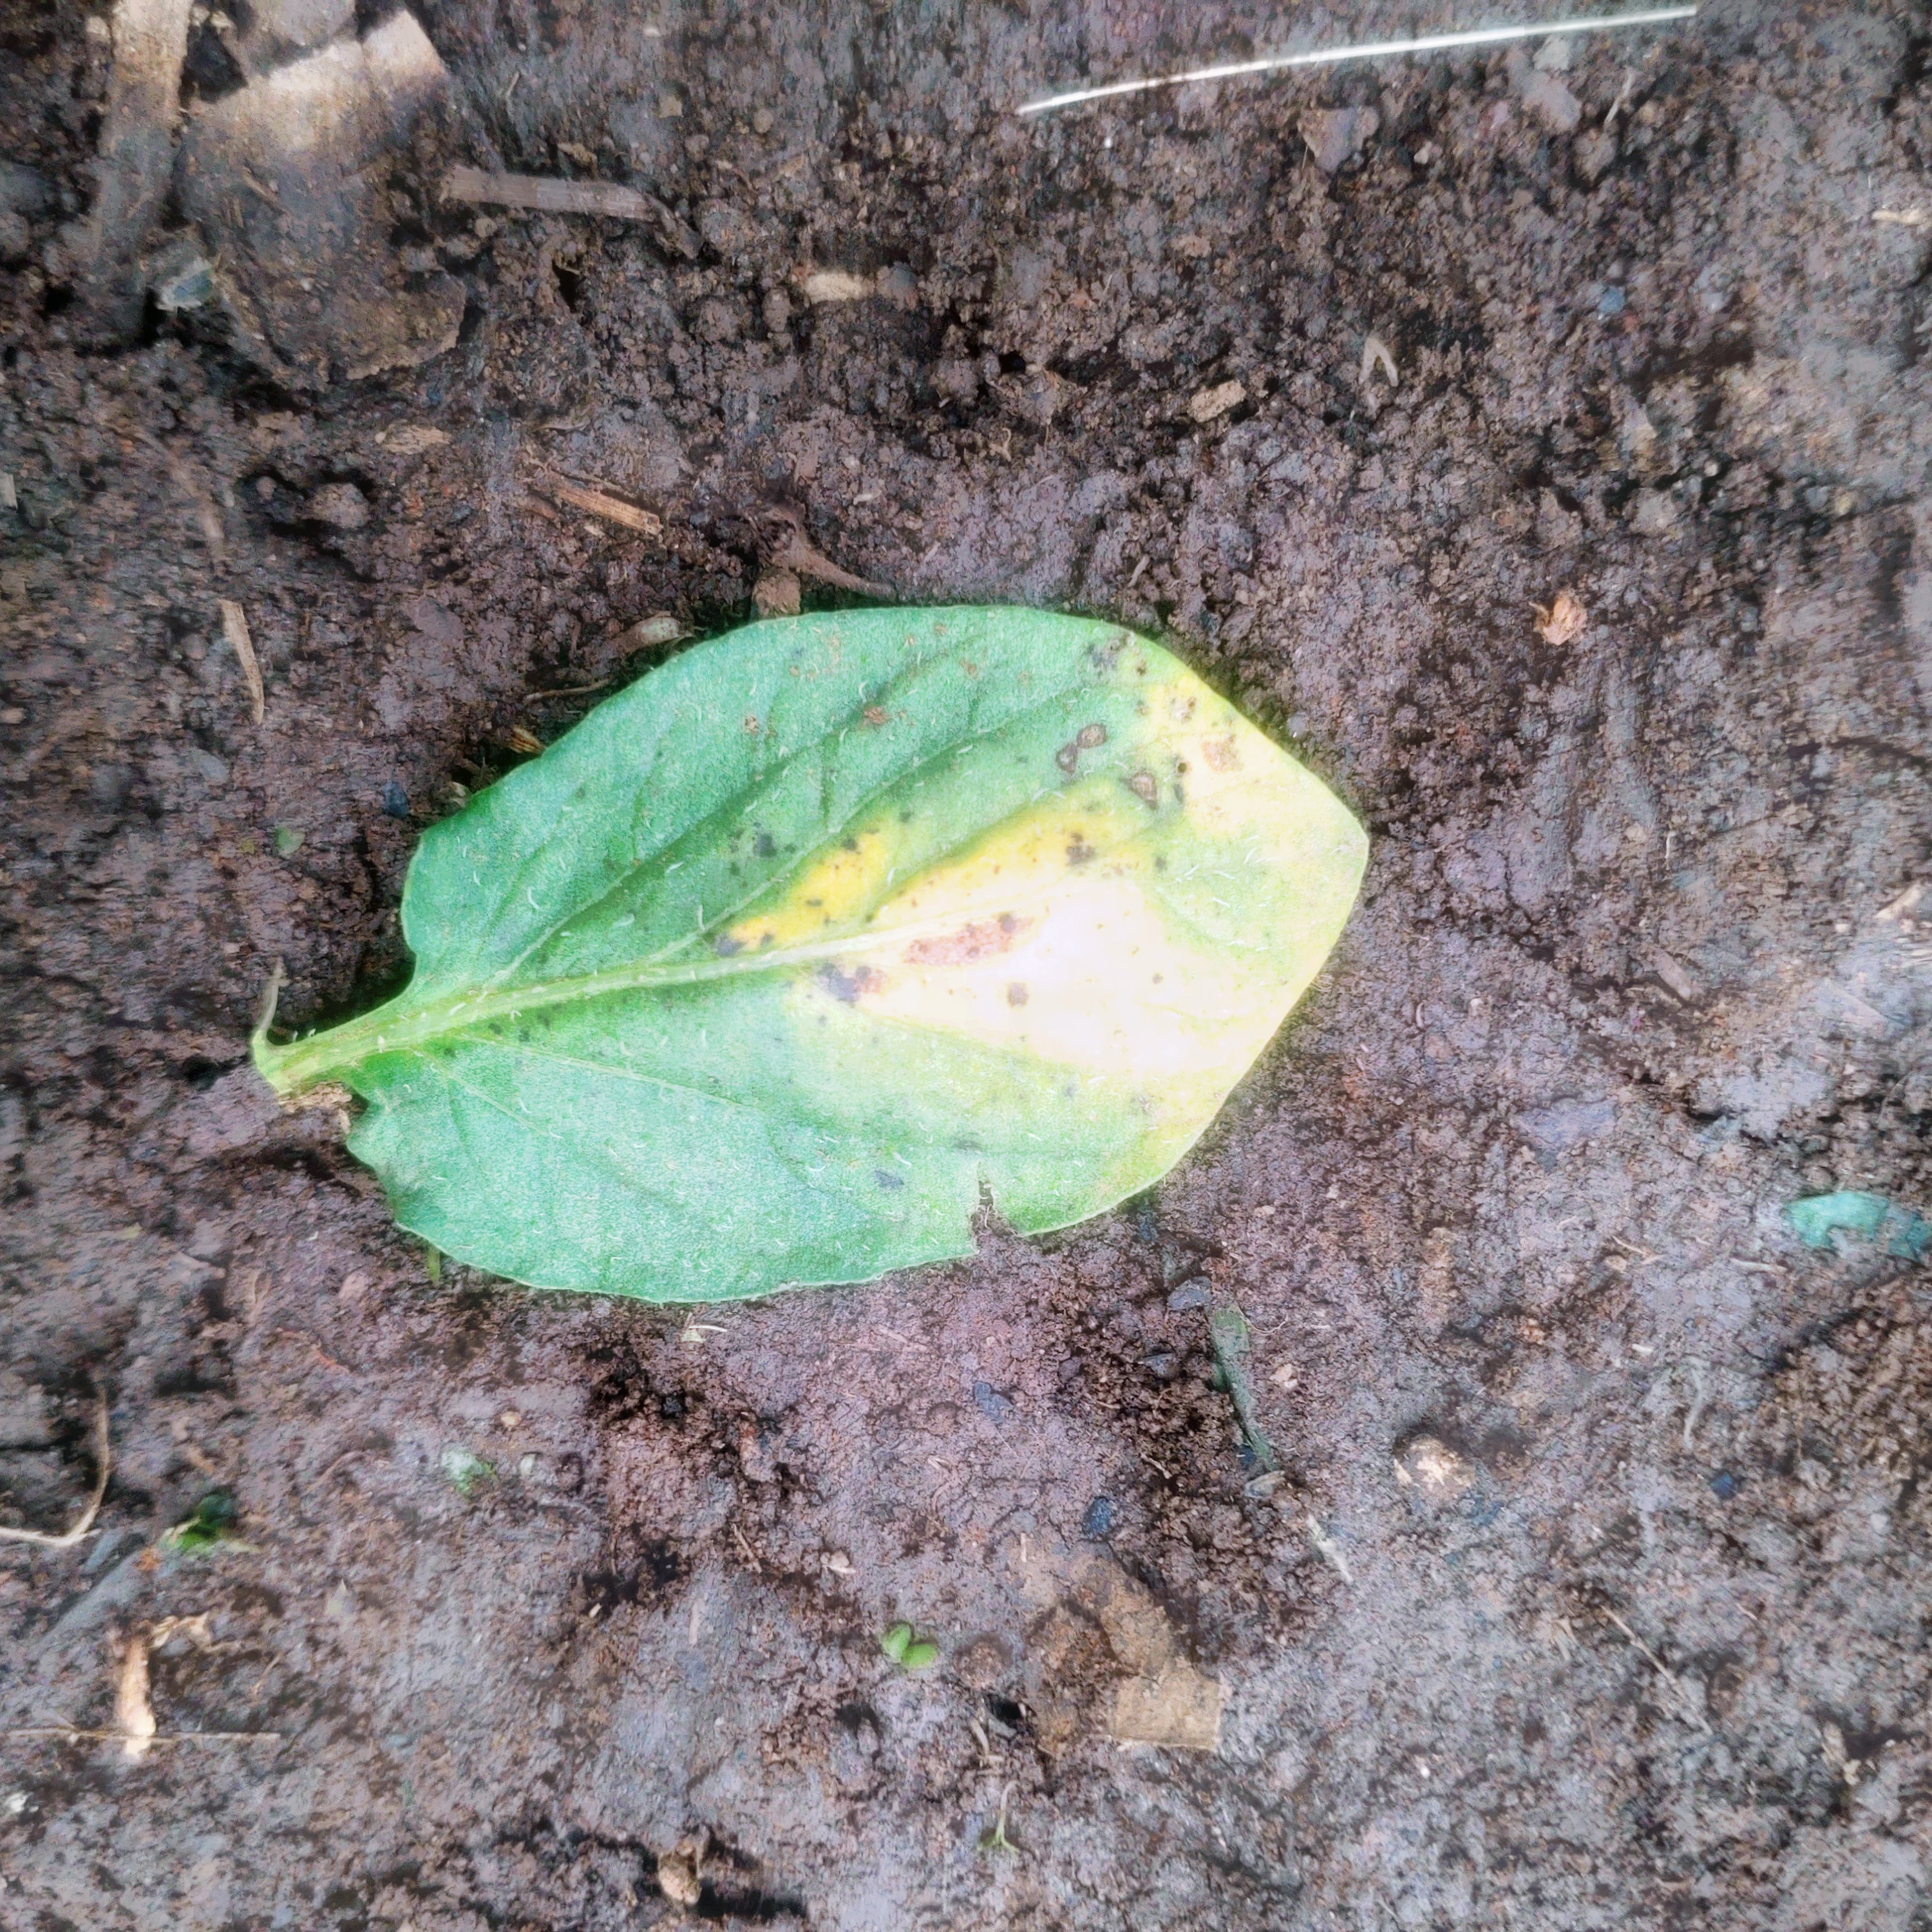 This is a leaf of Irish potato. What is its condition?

late blight
